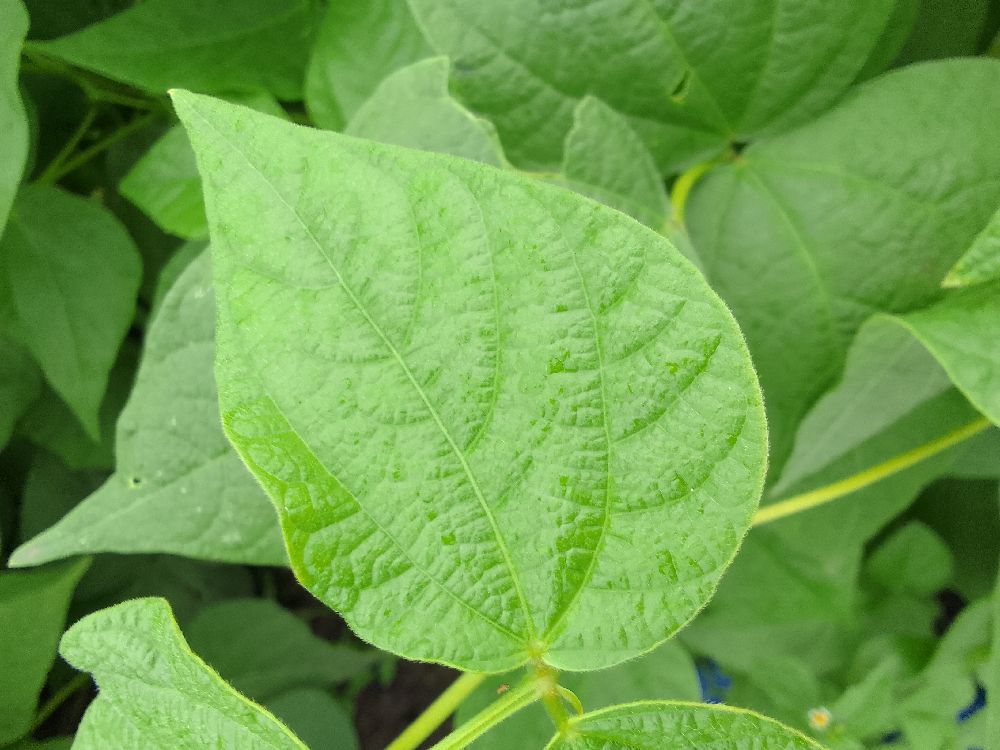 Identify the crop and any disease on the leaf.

common bean, healthy
